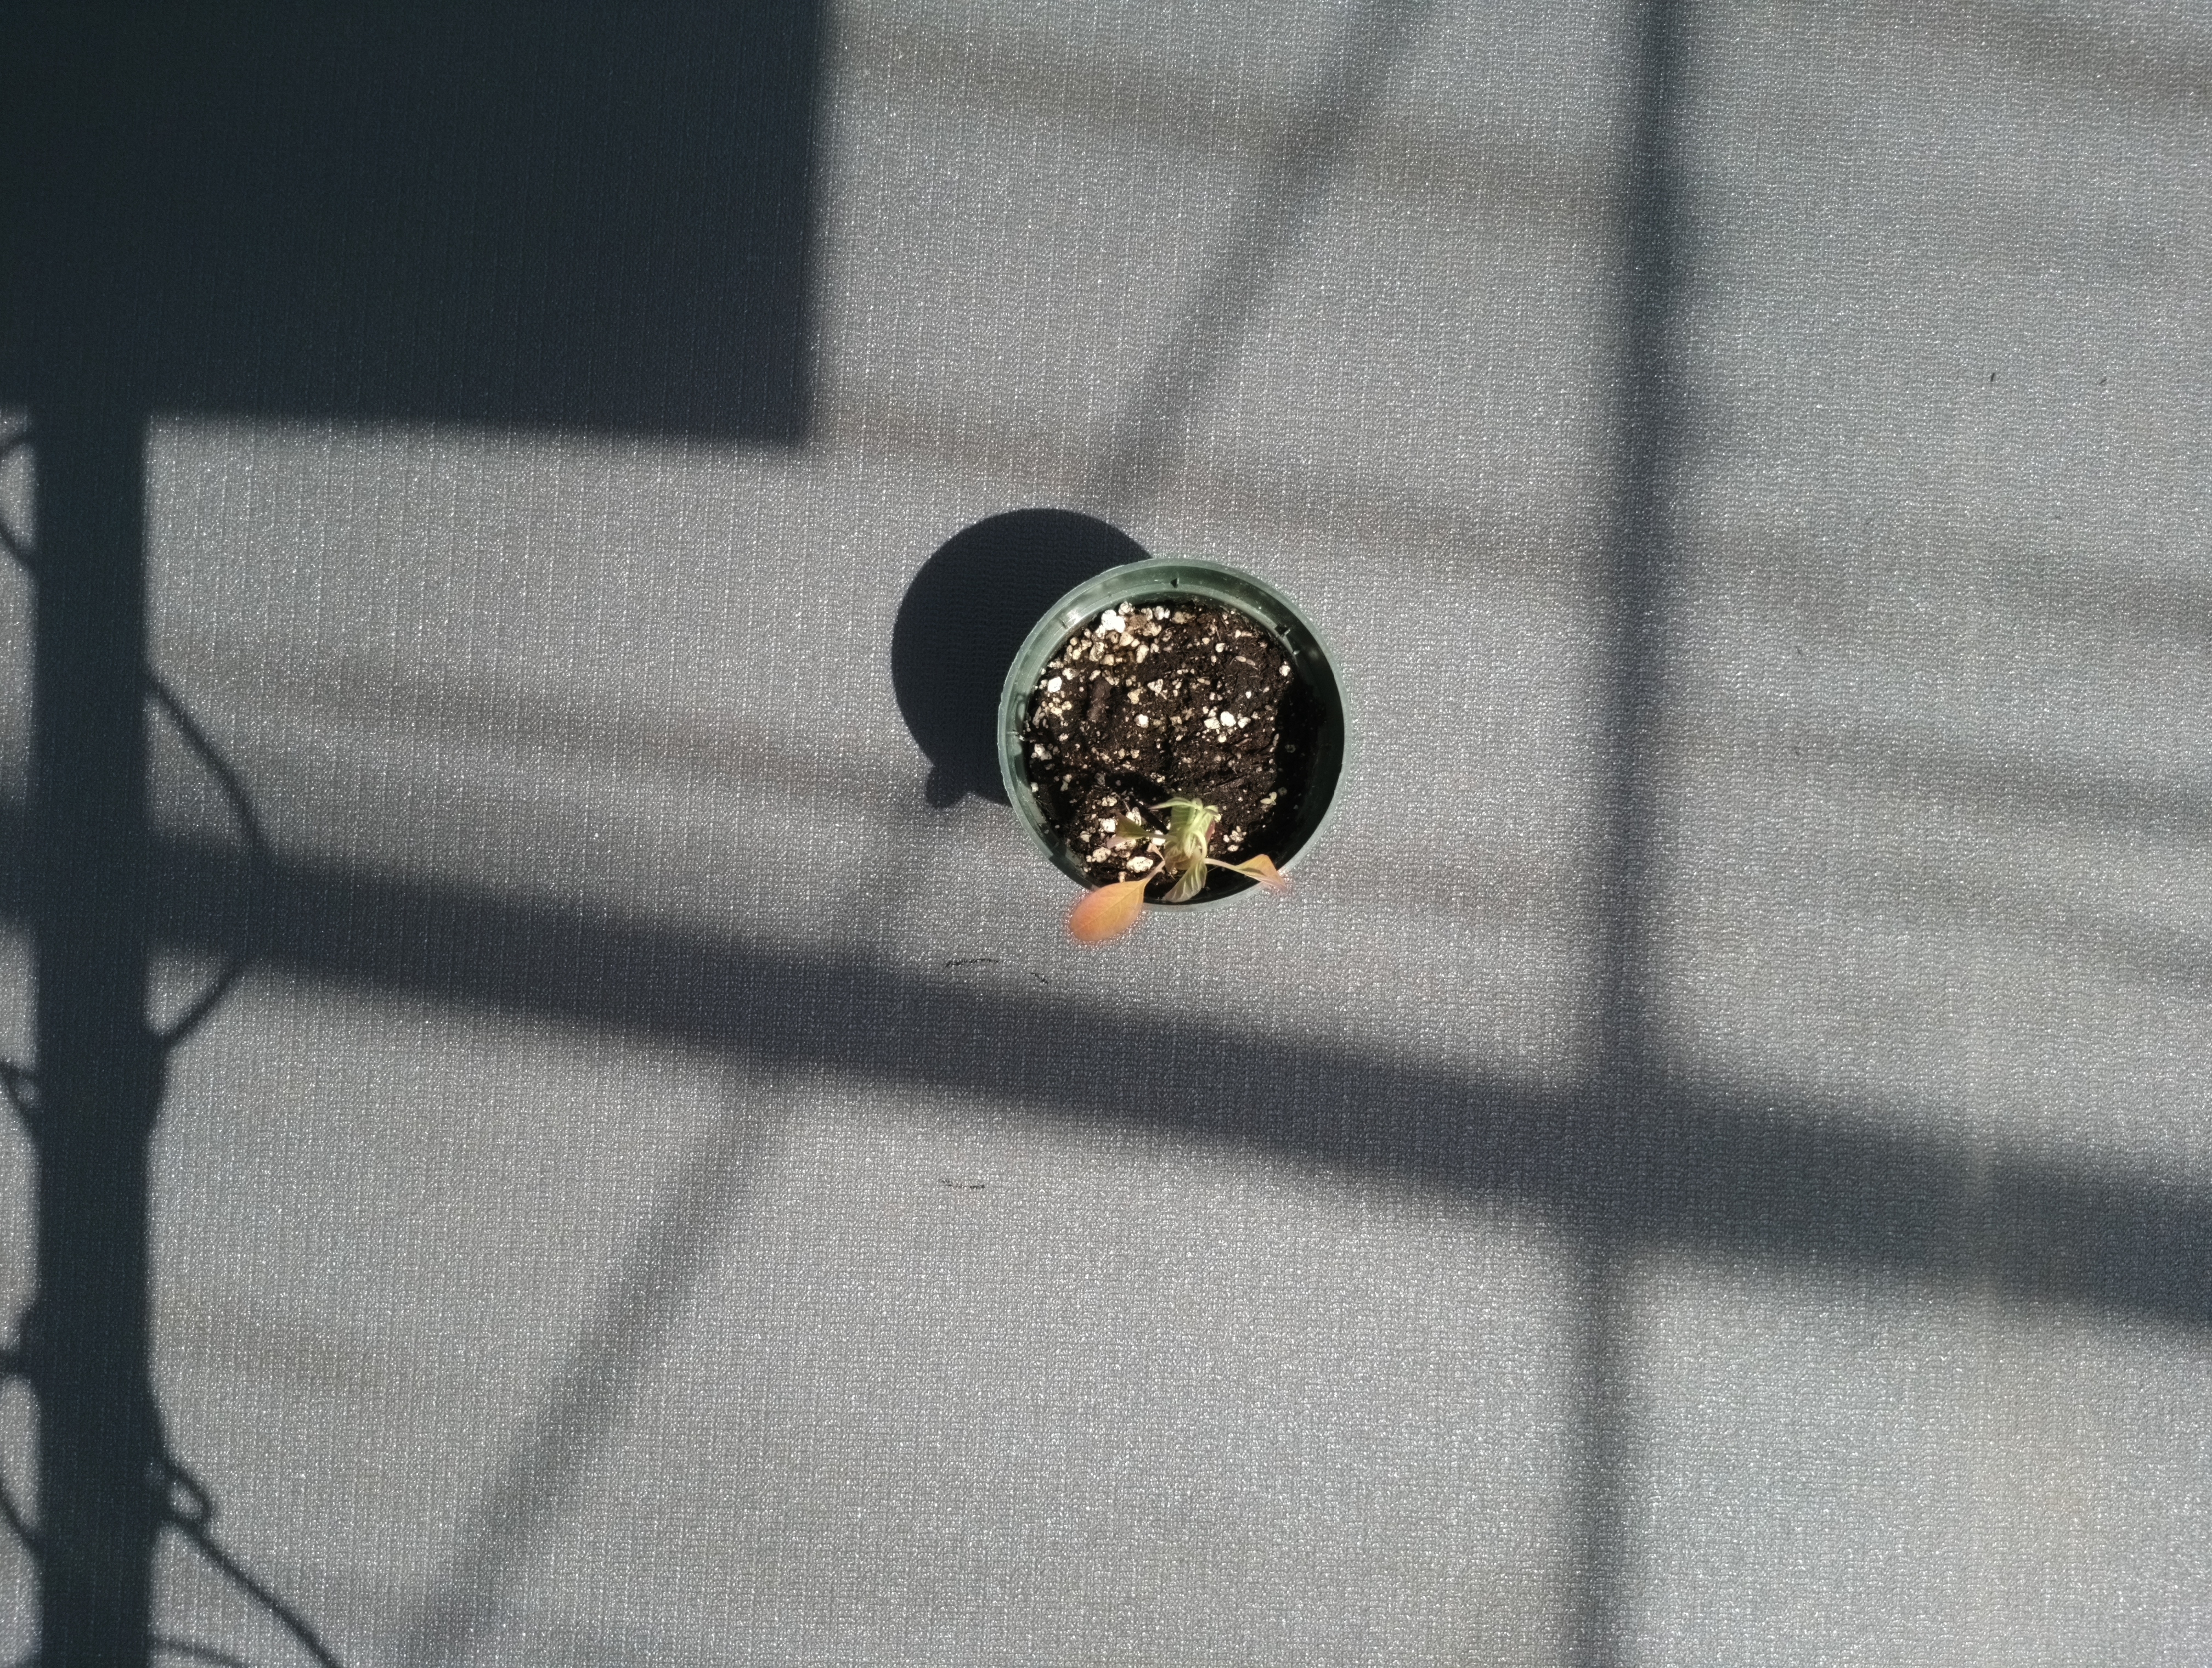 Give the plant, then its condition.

waterhemp, epinasty
